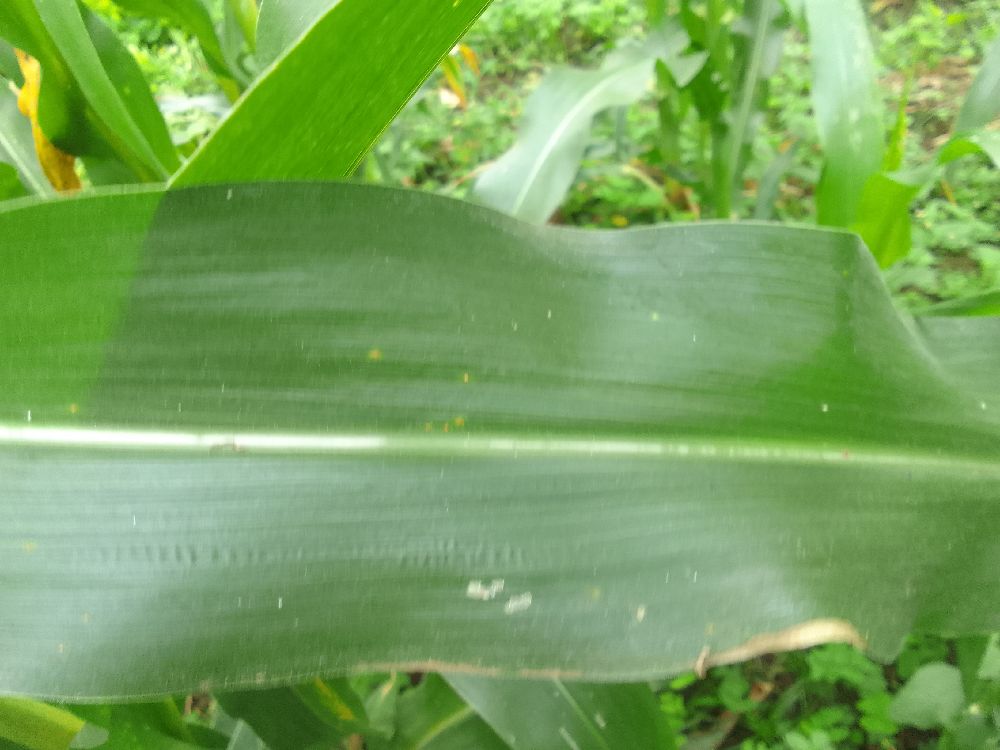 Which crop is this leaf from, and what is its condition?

maize, healthy
